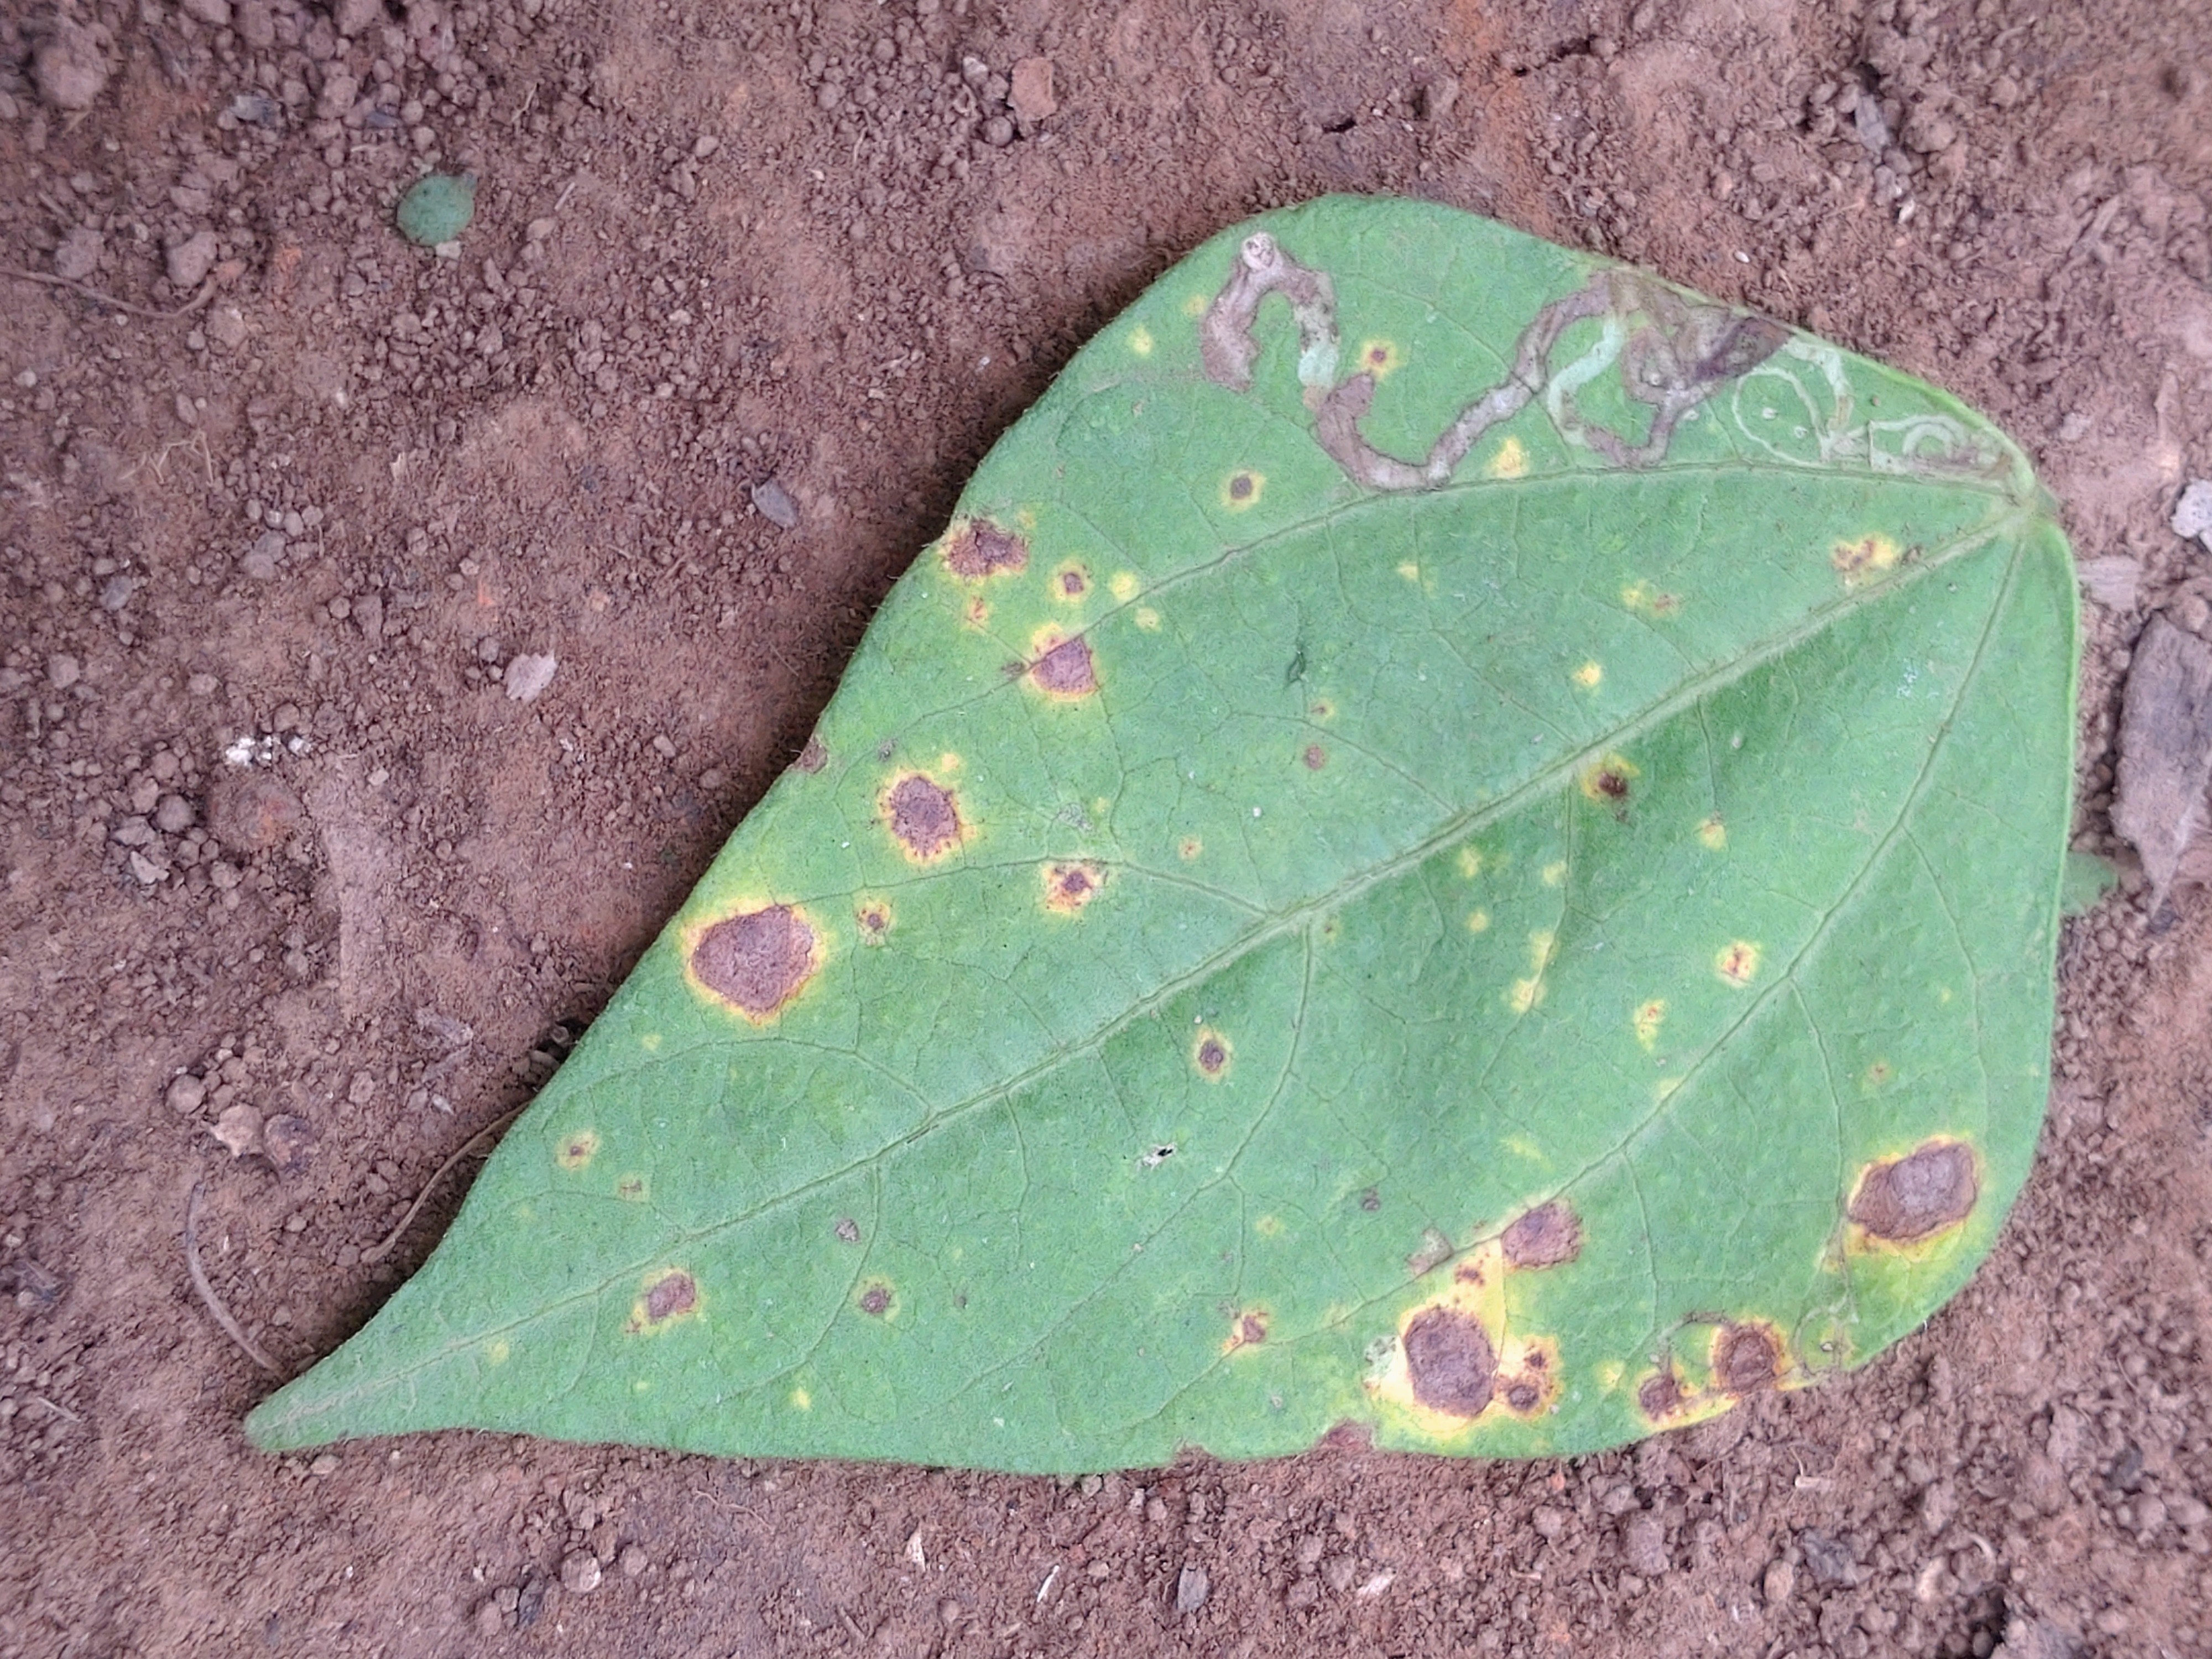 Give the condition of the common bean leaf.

rust
